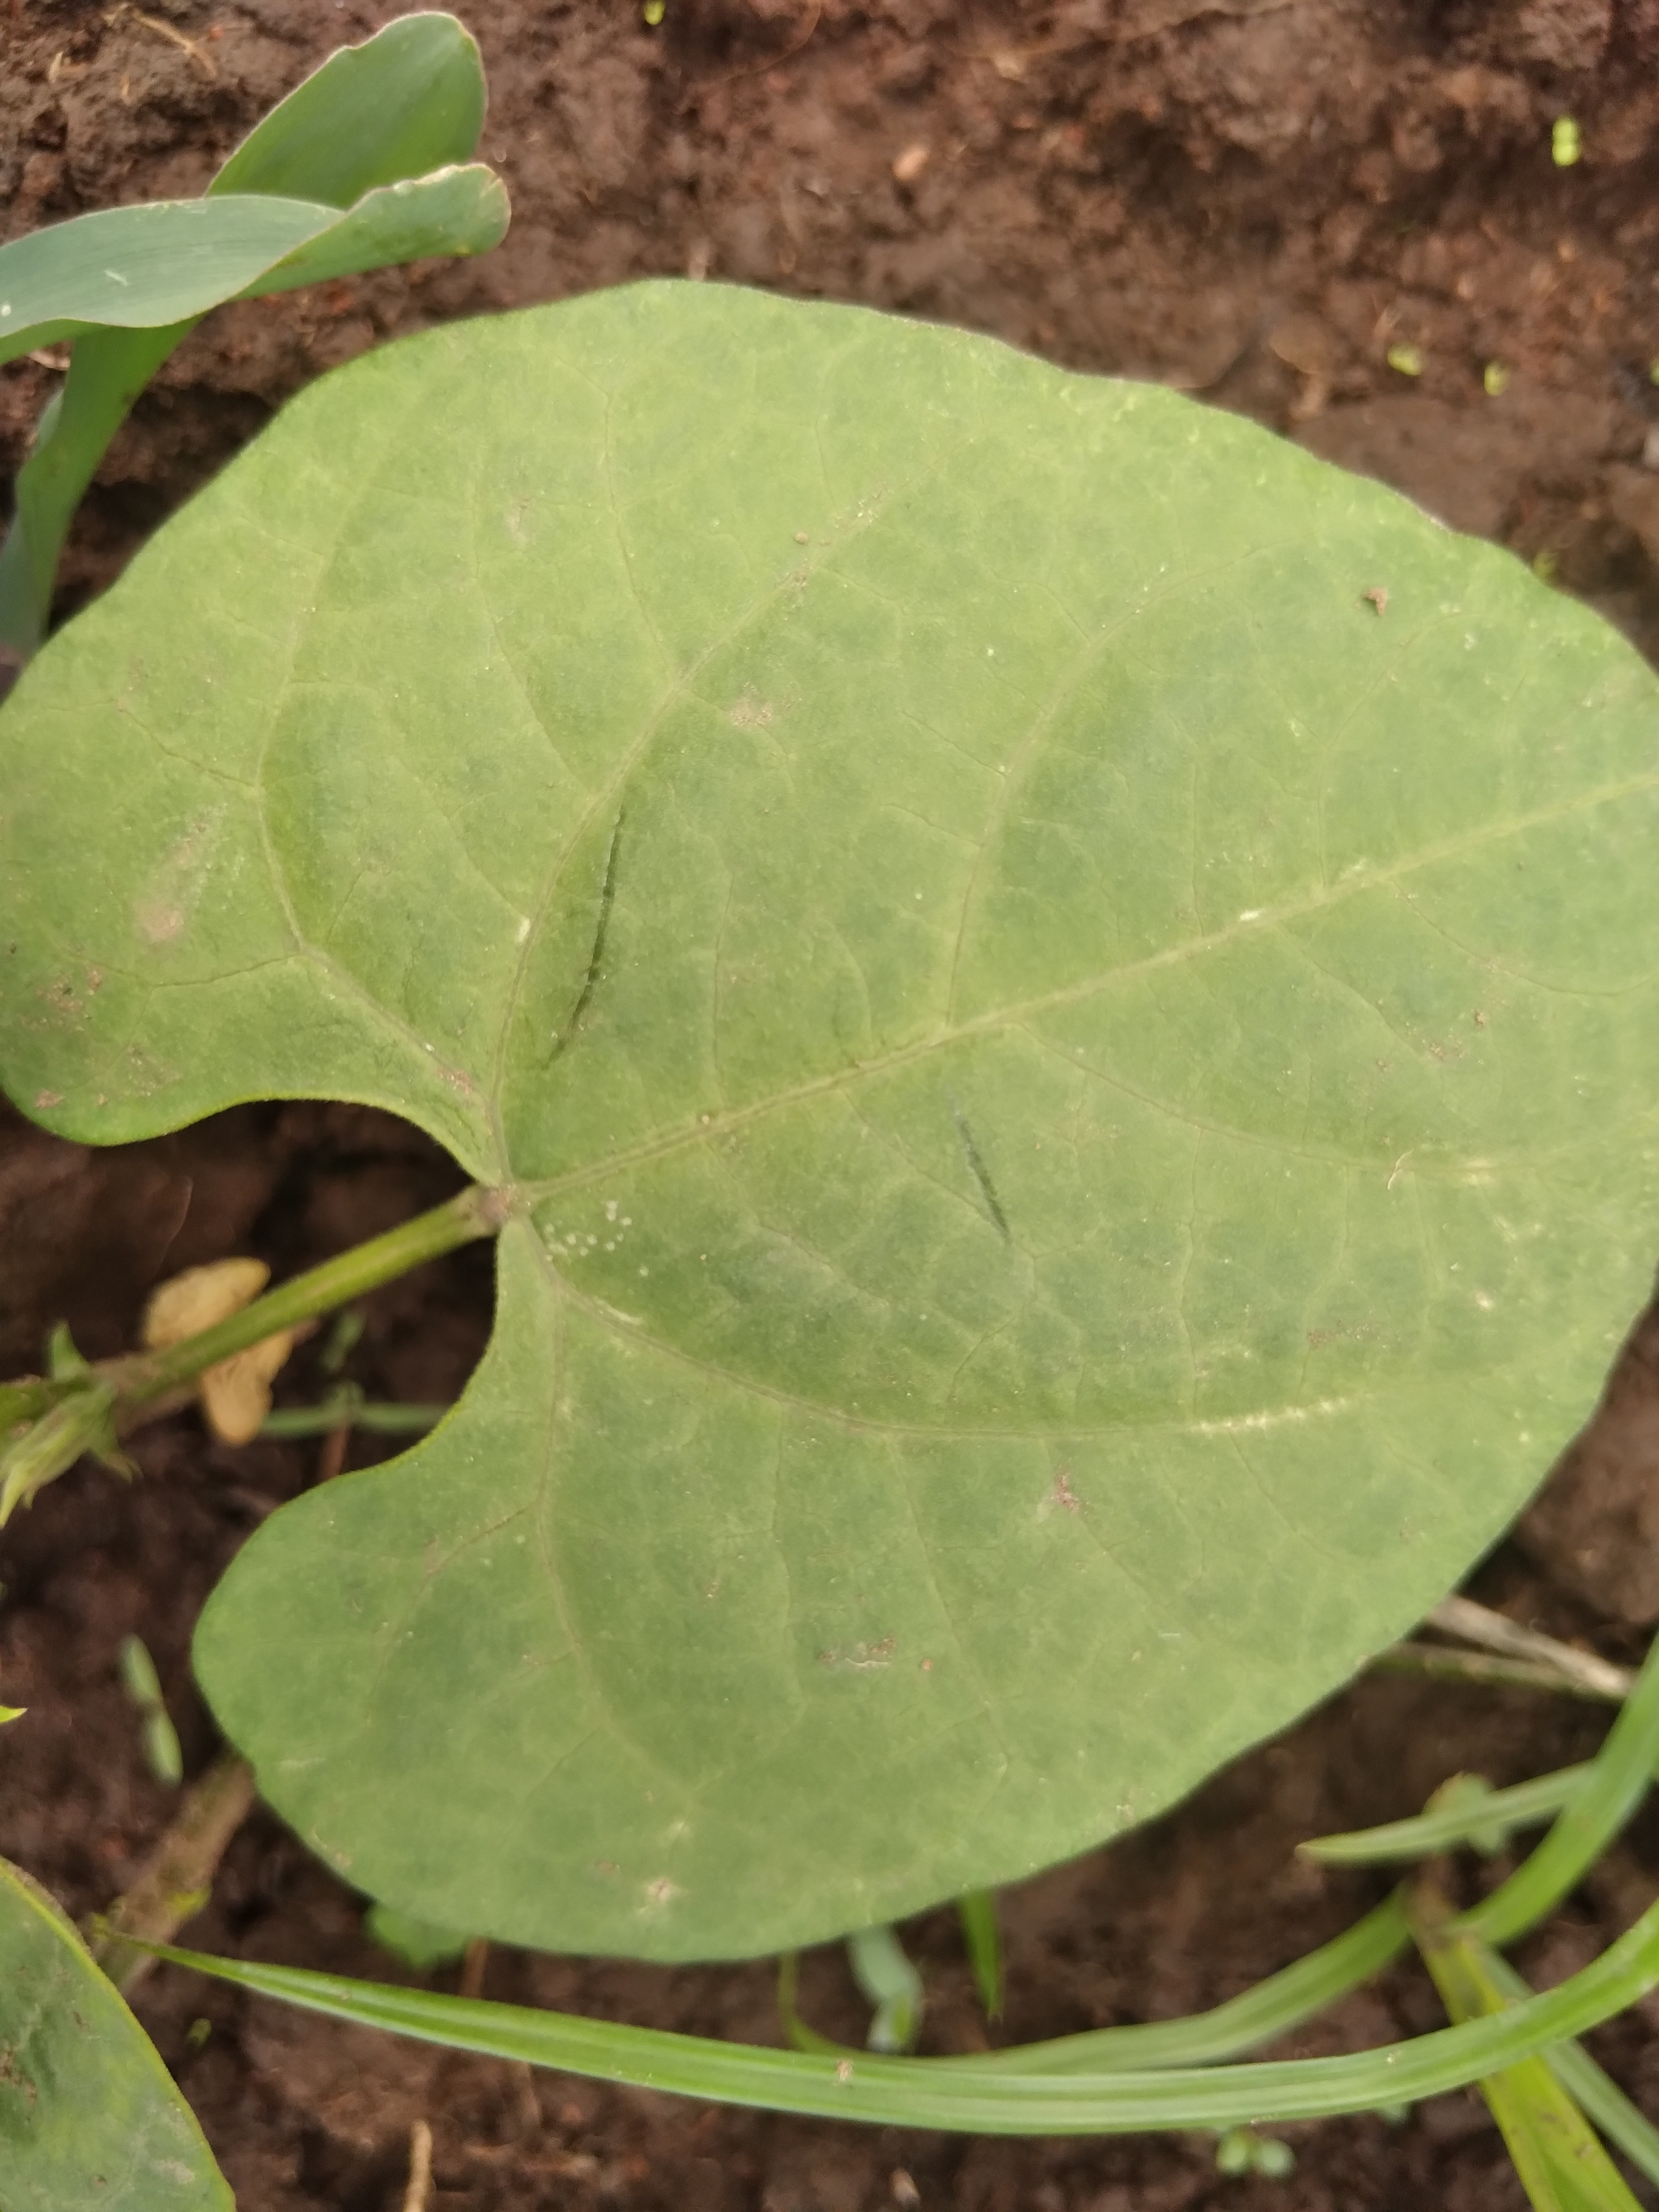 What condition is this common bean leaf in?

healthy
